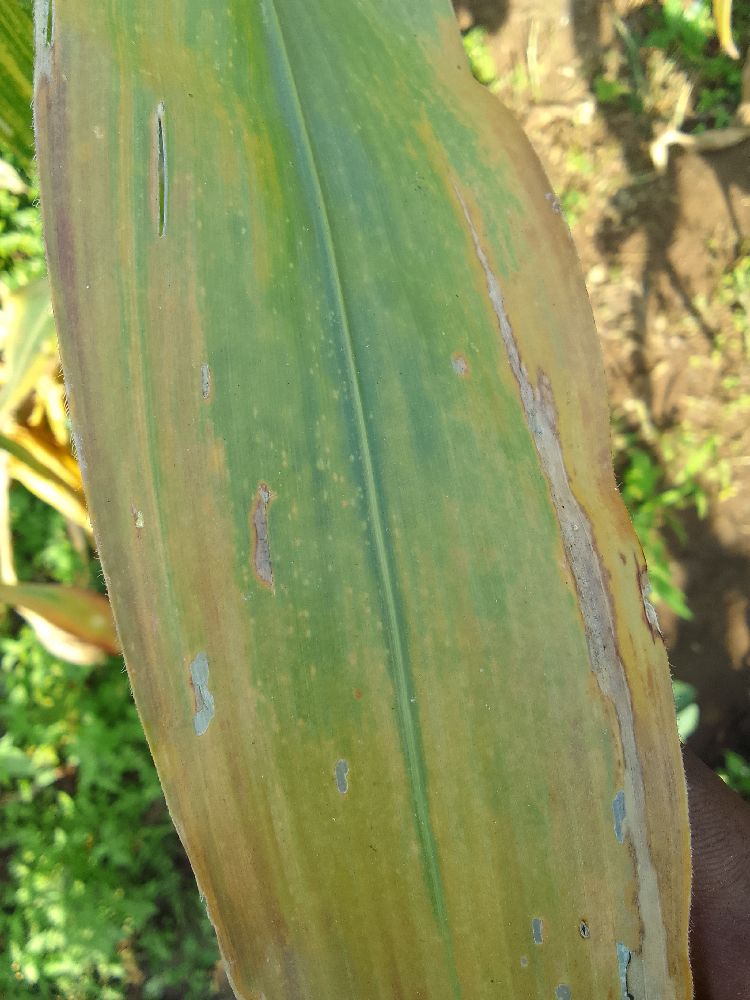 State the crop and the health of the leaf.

maize, maize lethal necrosis
